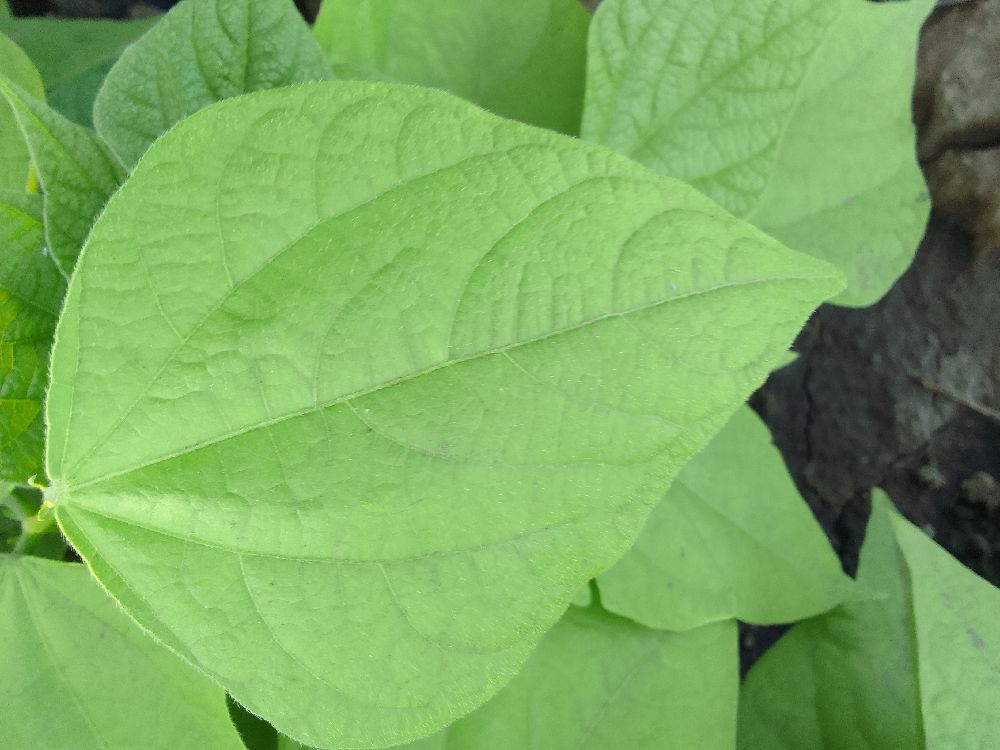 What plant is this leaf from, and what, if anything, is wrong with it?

common bean, healthy
